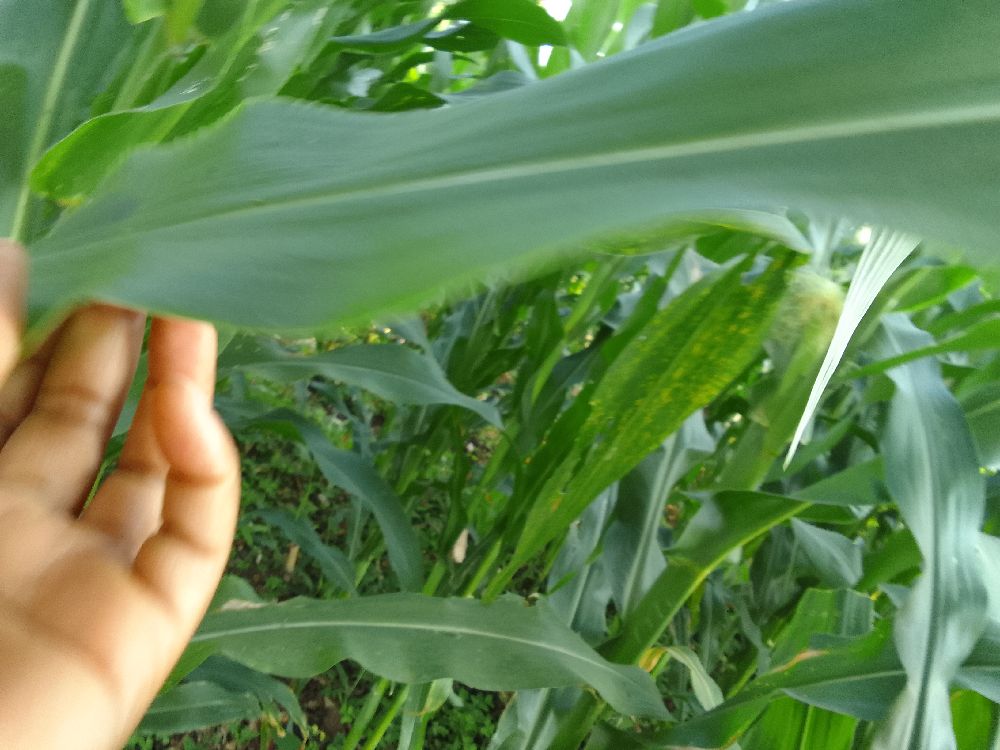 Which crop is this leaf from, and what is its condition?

maize, healthy
